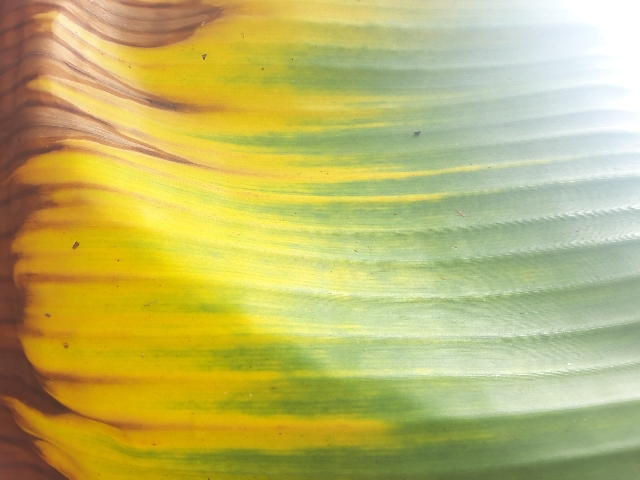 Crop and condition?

banana, fusarium wilt race 1
